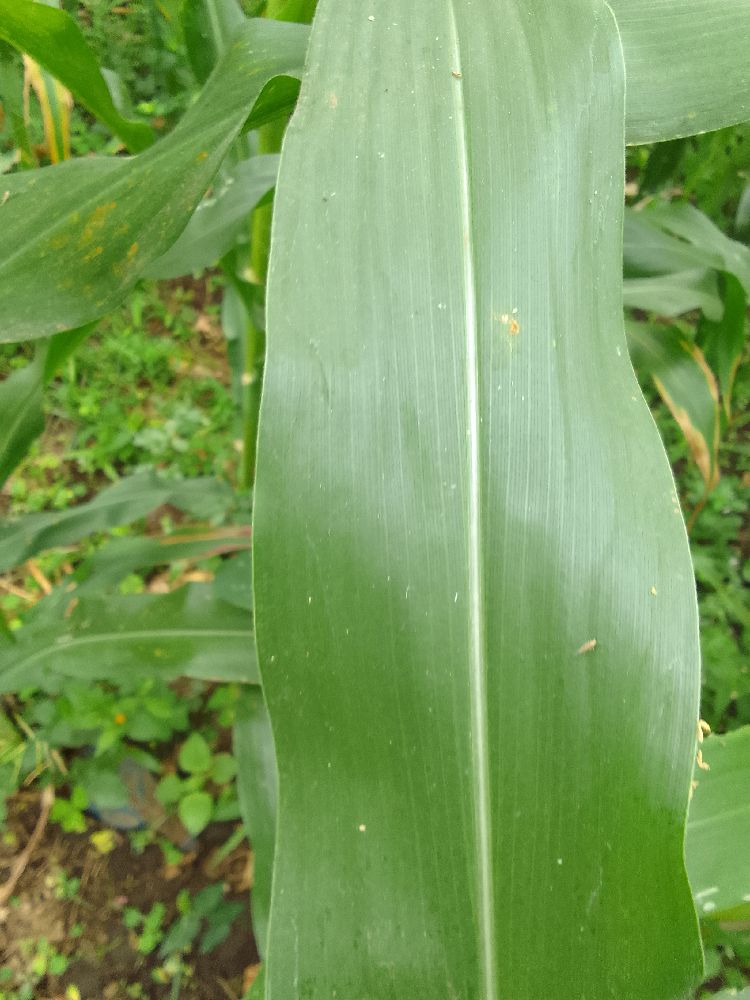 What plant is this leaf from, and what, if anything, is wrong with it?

maize, healthy
